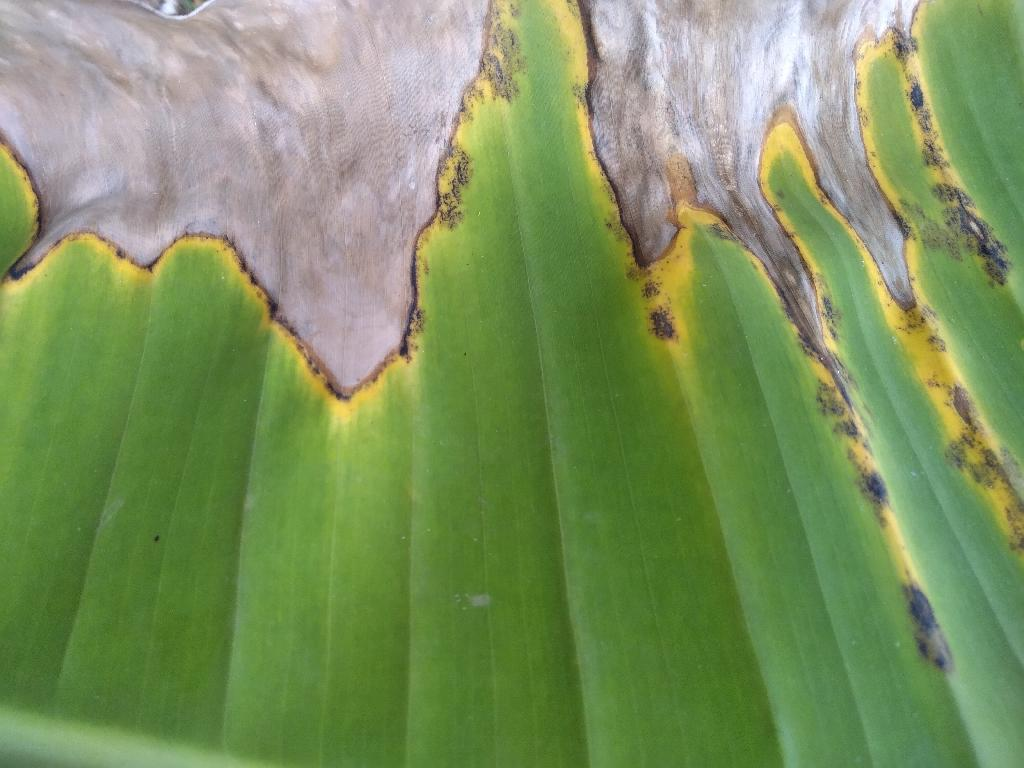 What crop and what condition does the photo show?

banana, black sigatoka
